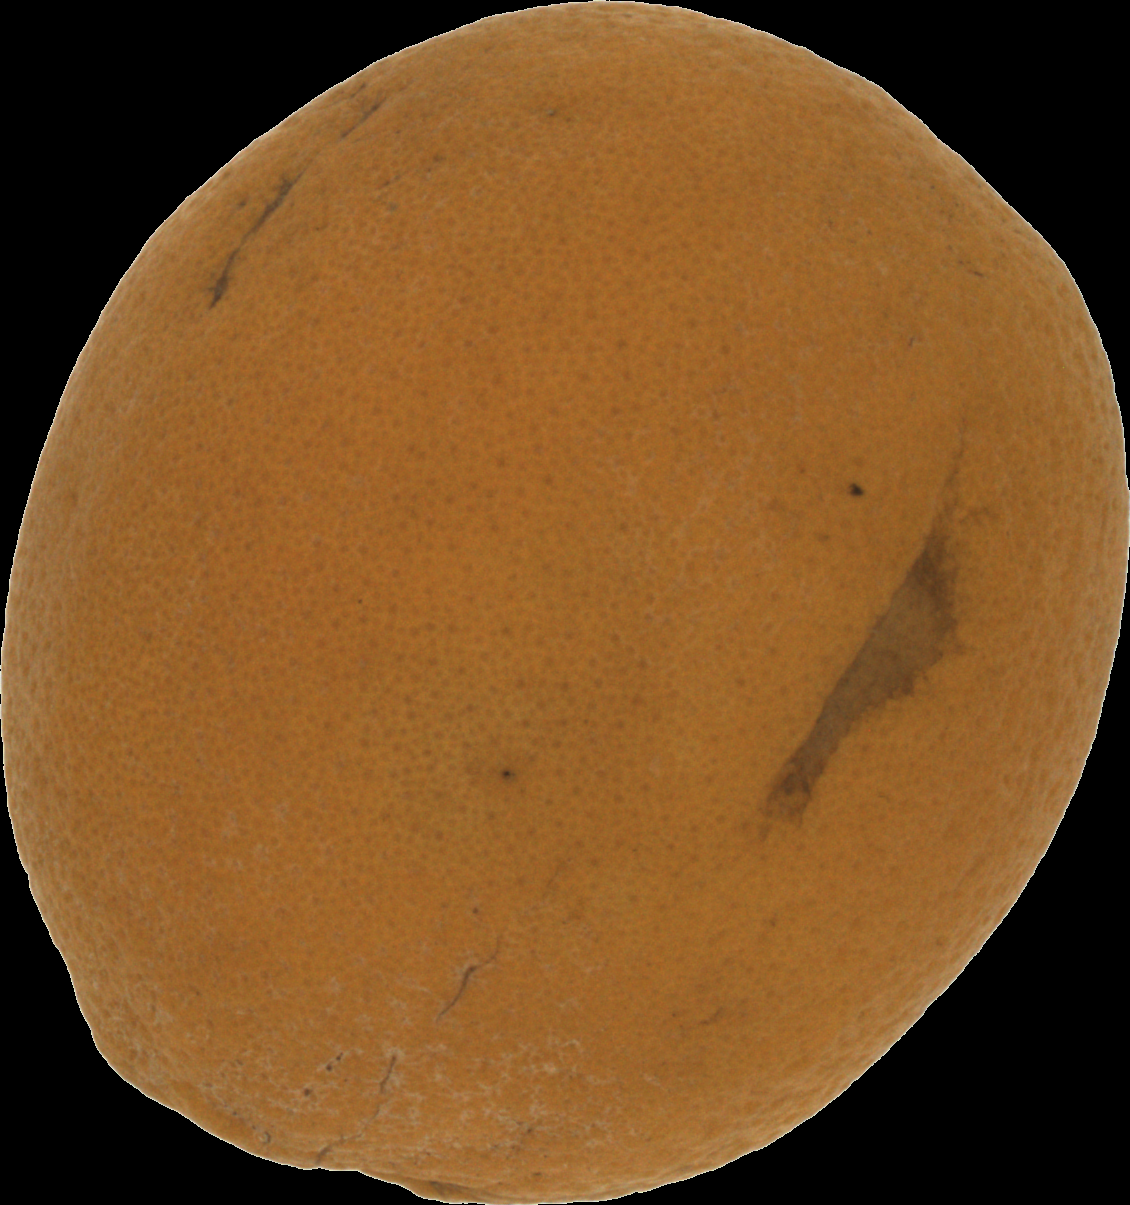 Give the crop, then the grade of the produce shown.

orange, bad
